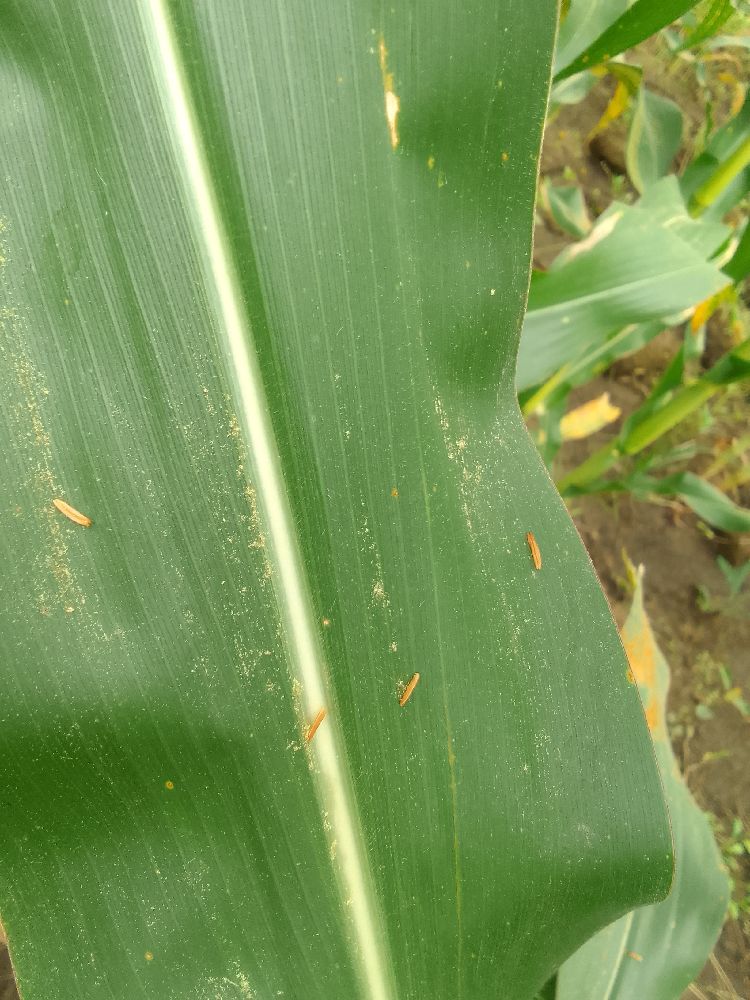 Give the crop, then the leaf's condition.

maize, healthy
